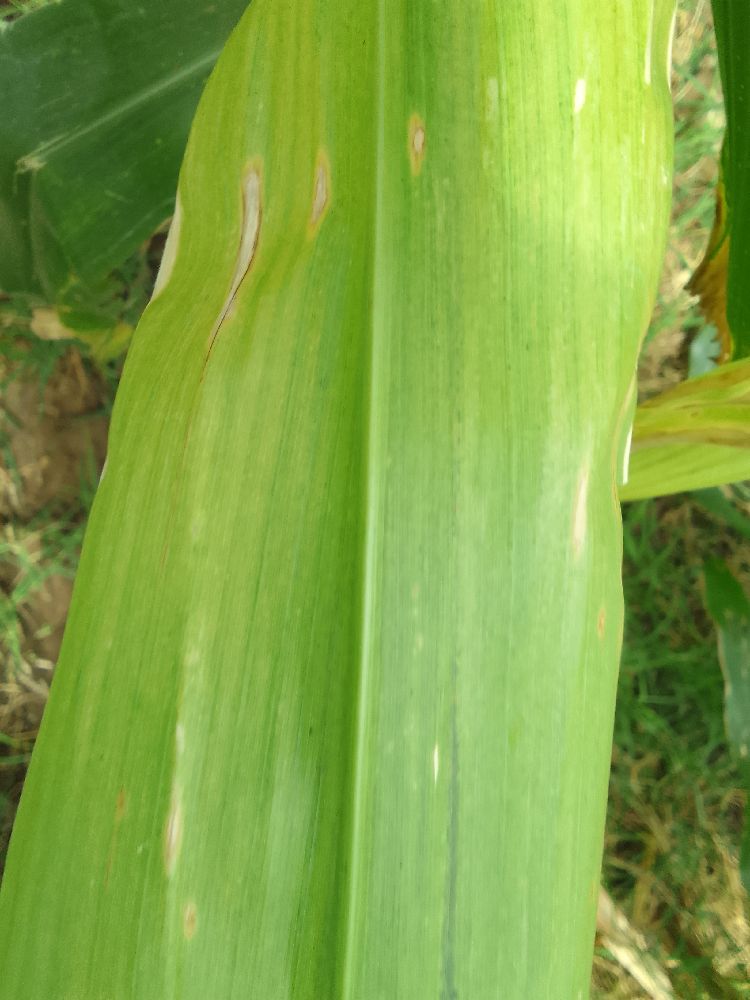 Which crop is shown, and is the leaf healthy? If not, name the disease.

maize, maize lethal necrosis
